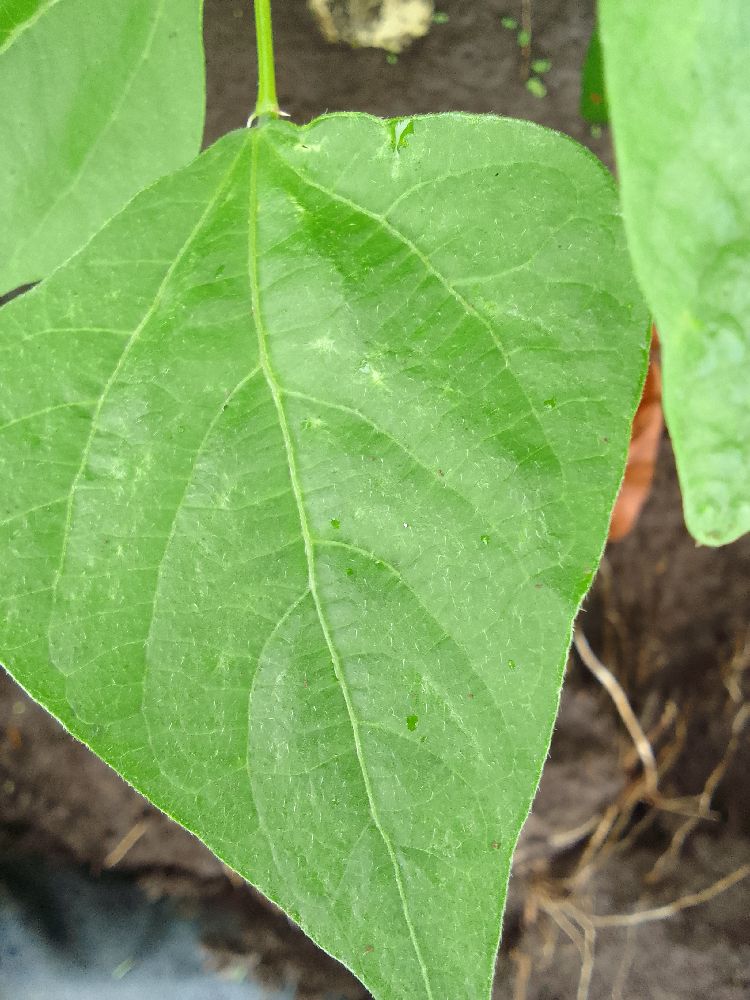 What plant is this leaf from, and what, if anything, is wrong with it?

common bean, healthy
